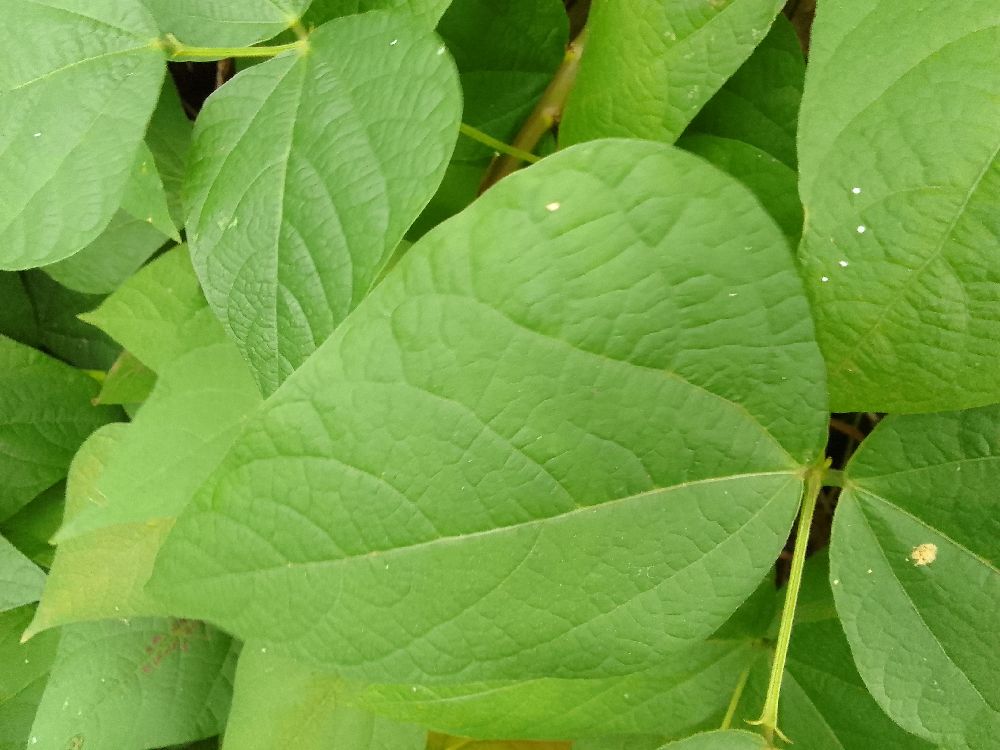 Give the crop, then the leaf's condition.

common bean, healthy
